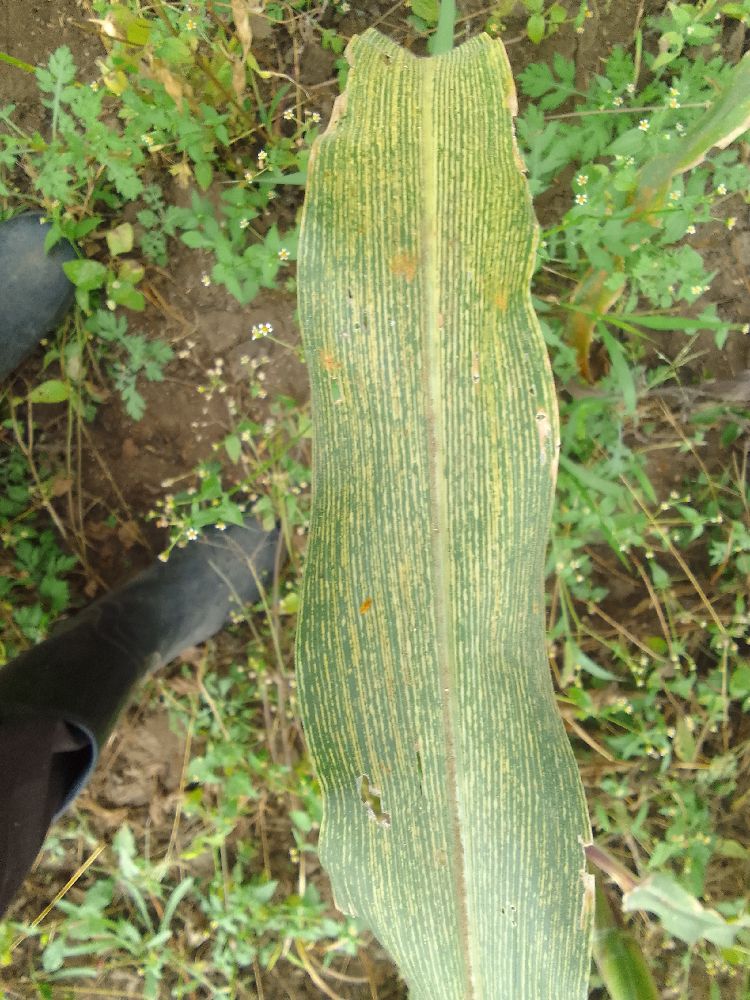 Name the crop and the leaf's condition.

maize, maize streak virus
